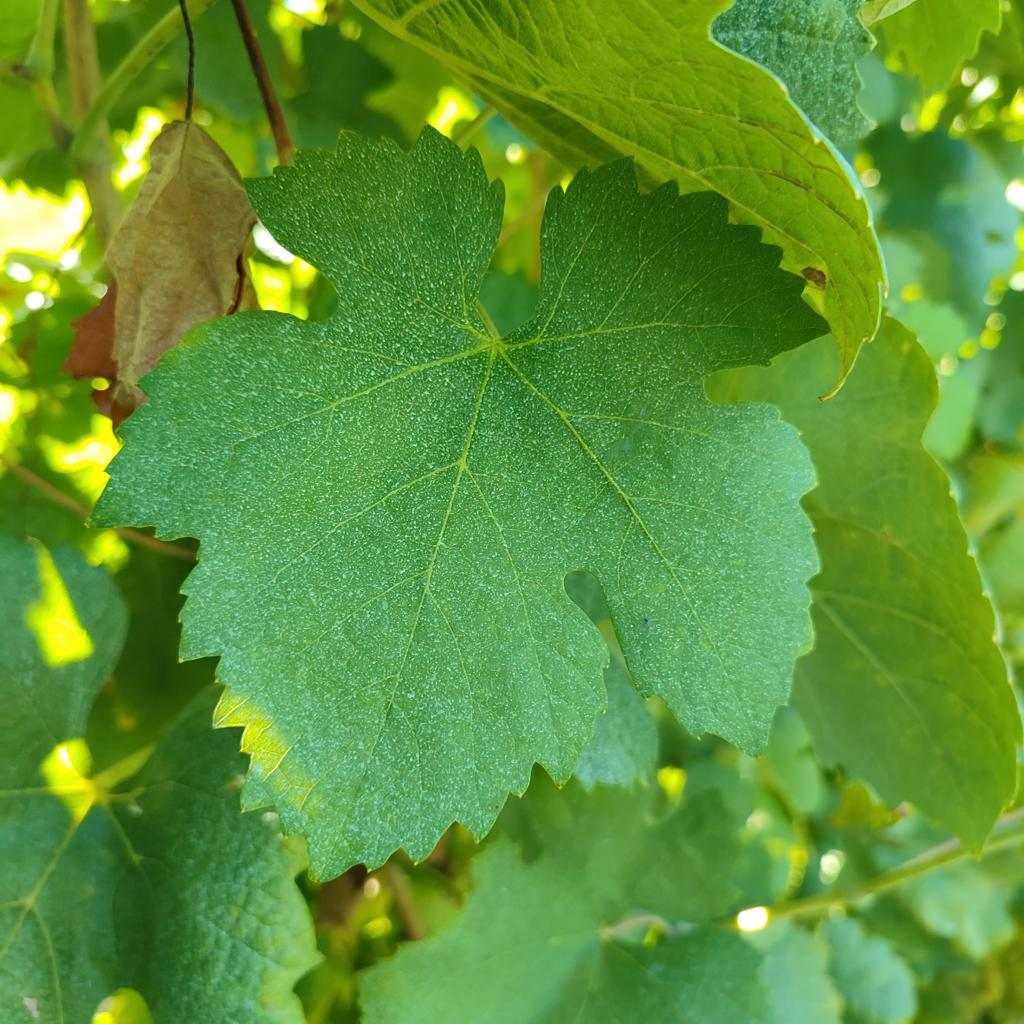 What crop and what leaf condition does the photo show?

grapevine, healthy
